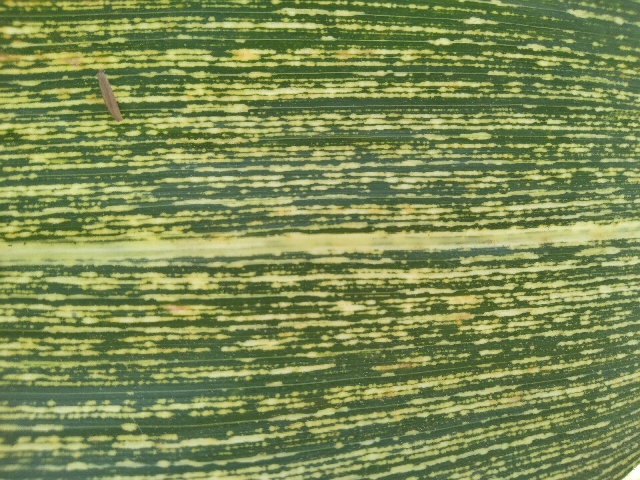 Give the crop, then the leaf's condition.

maize, maize streak virus
